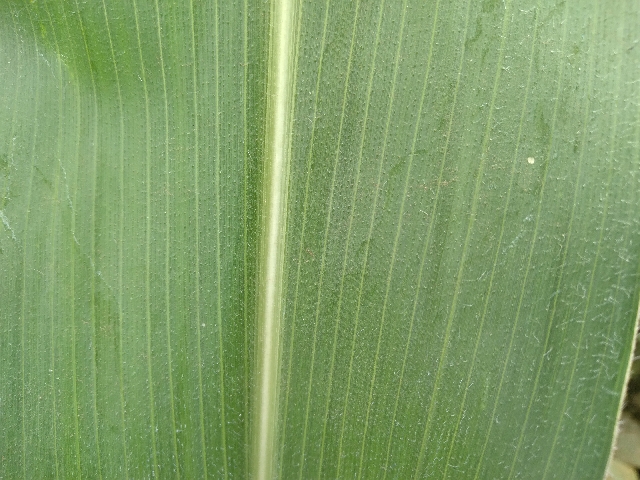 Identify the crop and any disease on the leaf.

maize, healthy
